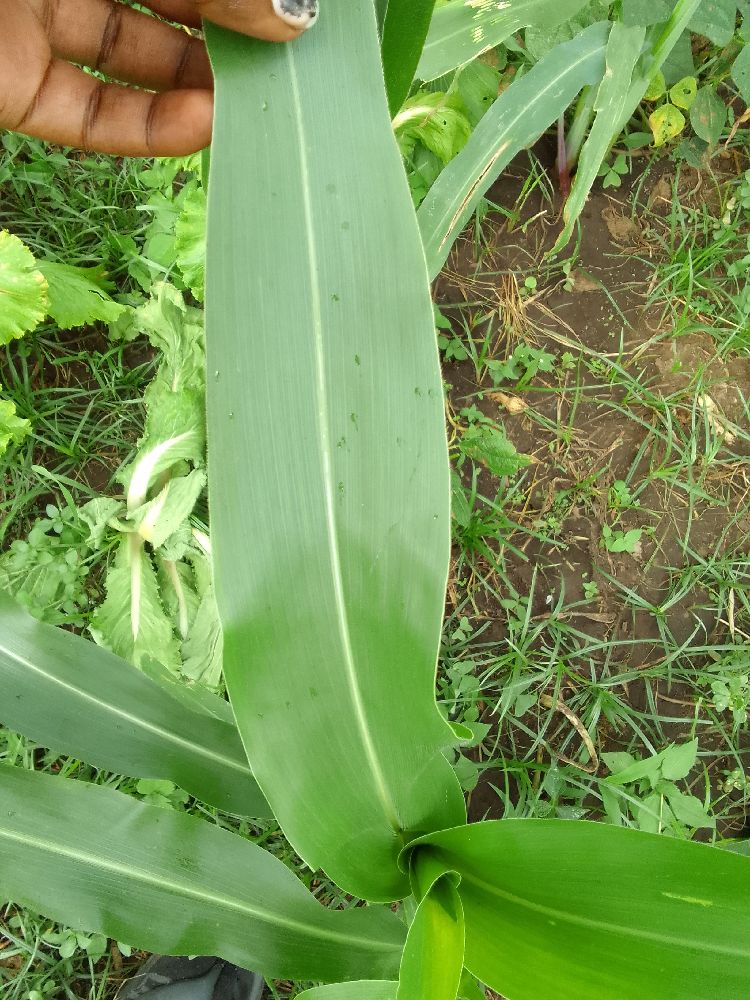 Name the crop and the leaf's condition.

maize, healthy
